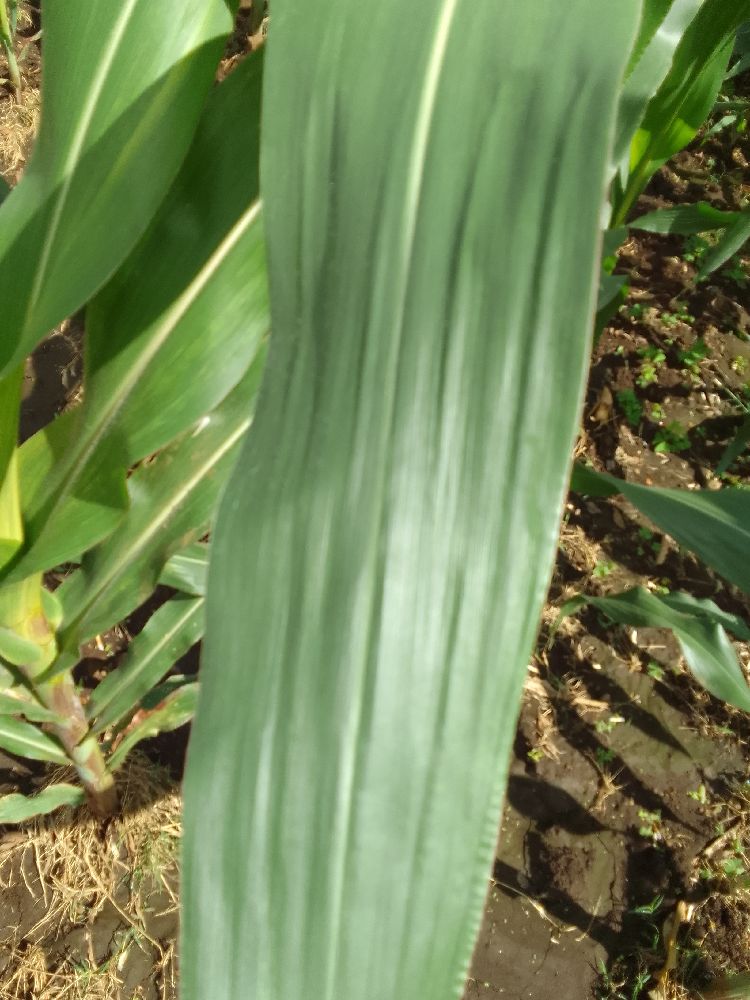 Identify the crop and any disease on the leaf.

maize, healthy
